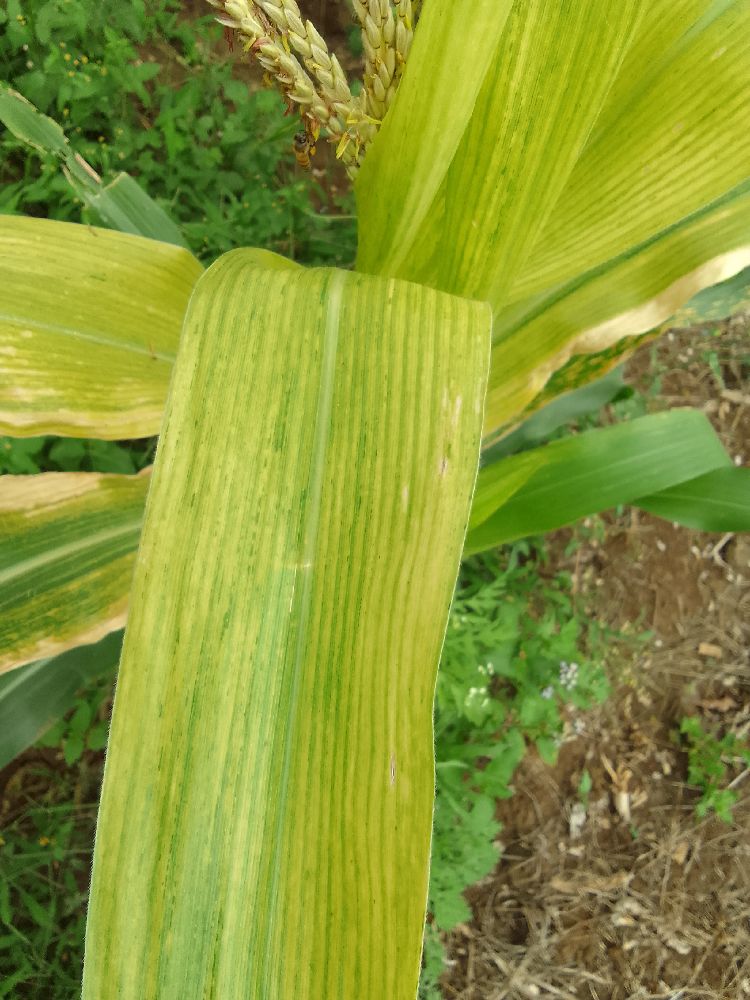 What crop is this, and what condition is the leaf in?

maize, maize lethal necrosis
